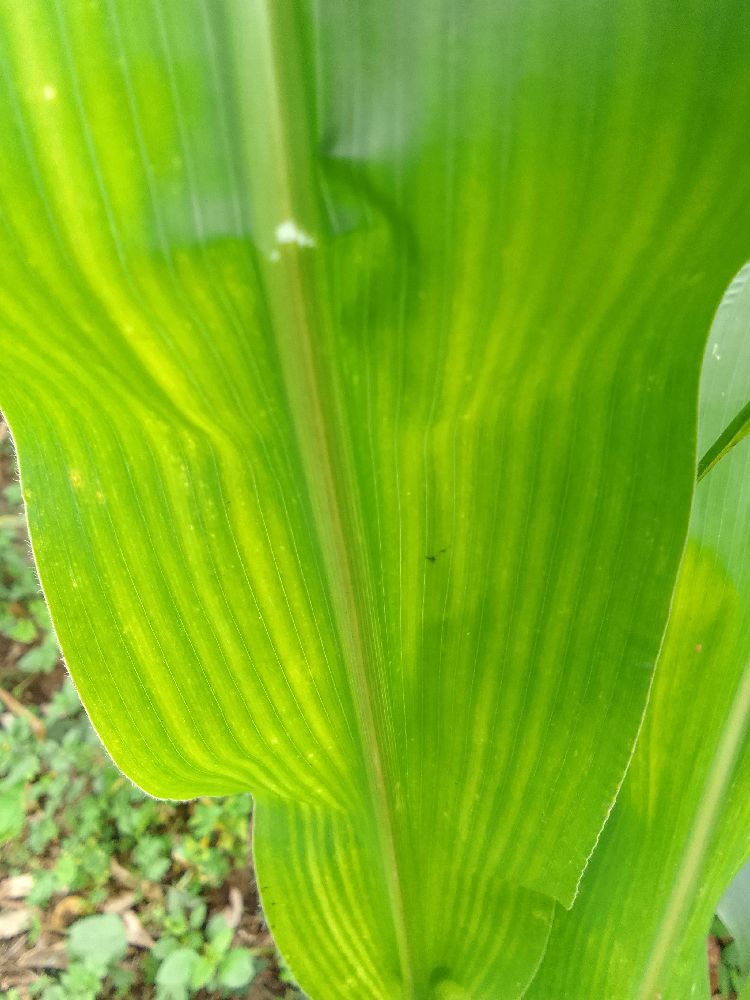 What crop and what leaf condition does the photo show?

maize, healthy
